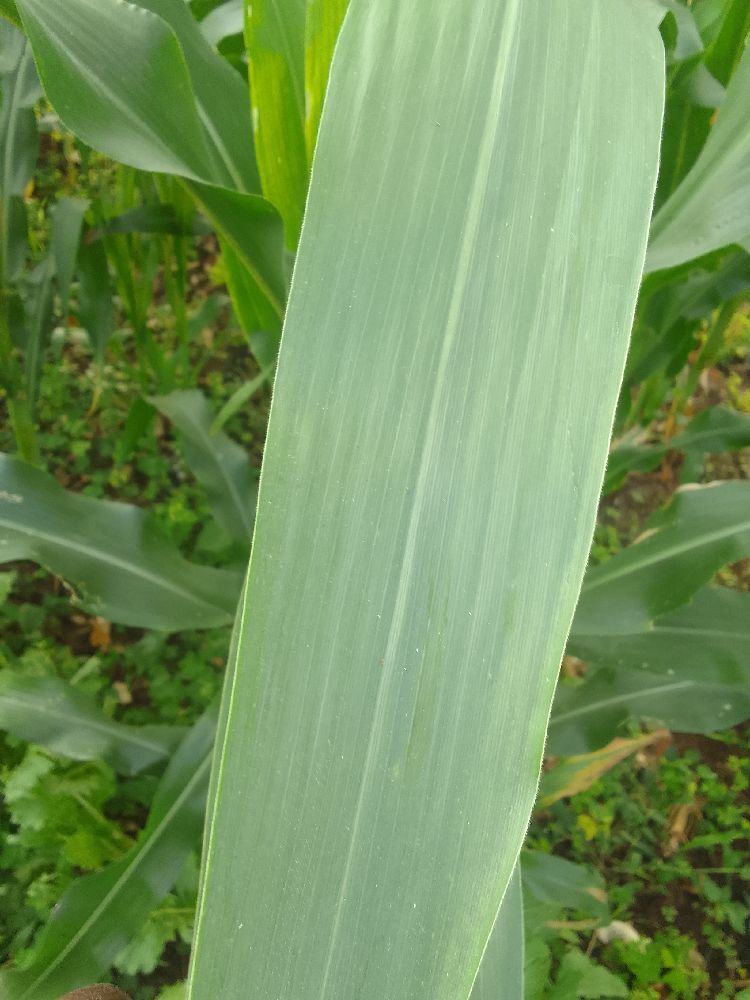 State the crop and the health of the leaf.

maize, healthy
